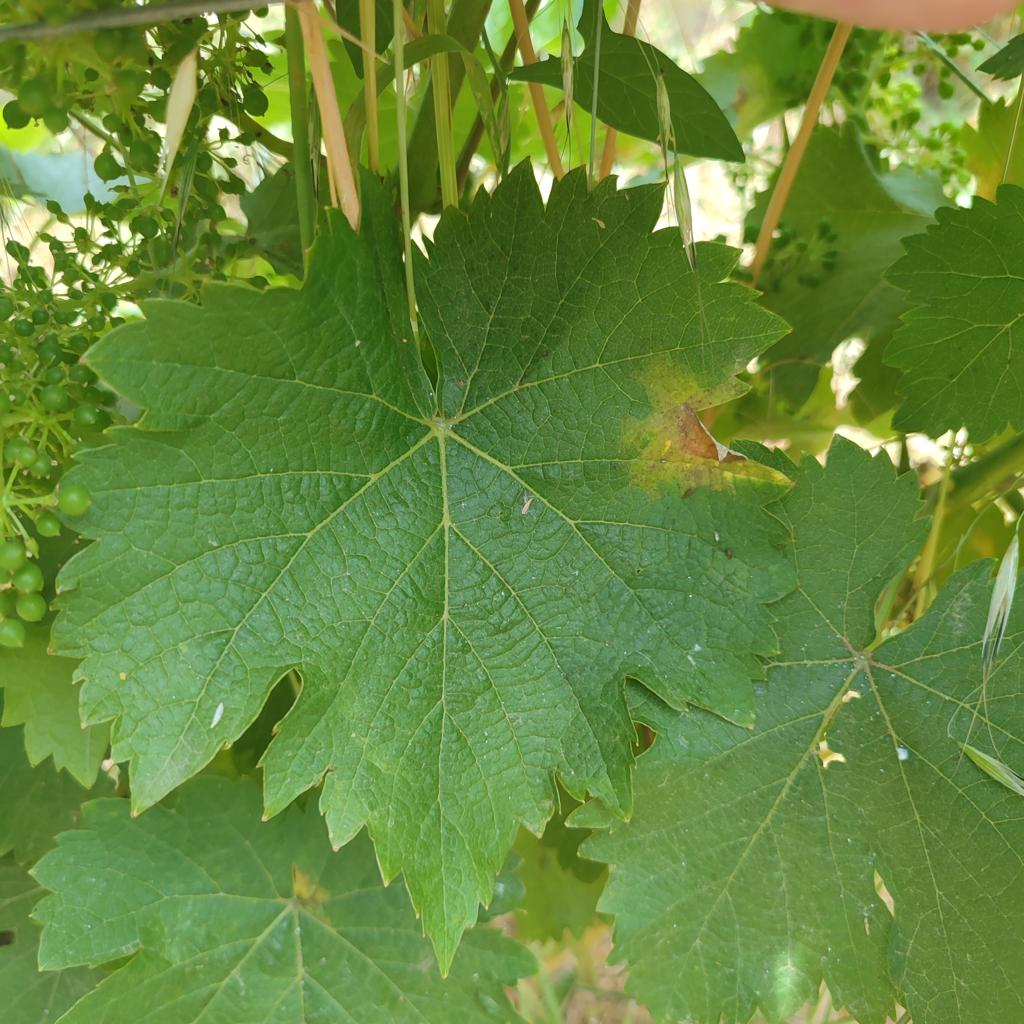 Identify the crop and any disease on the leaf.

grapevine, downy mildew
